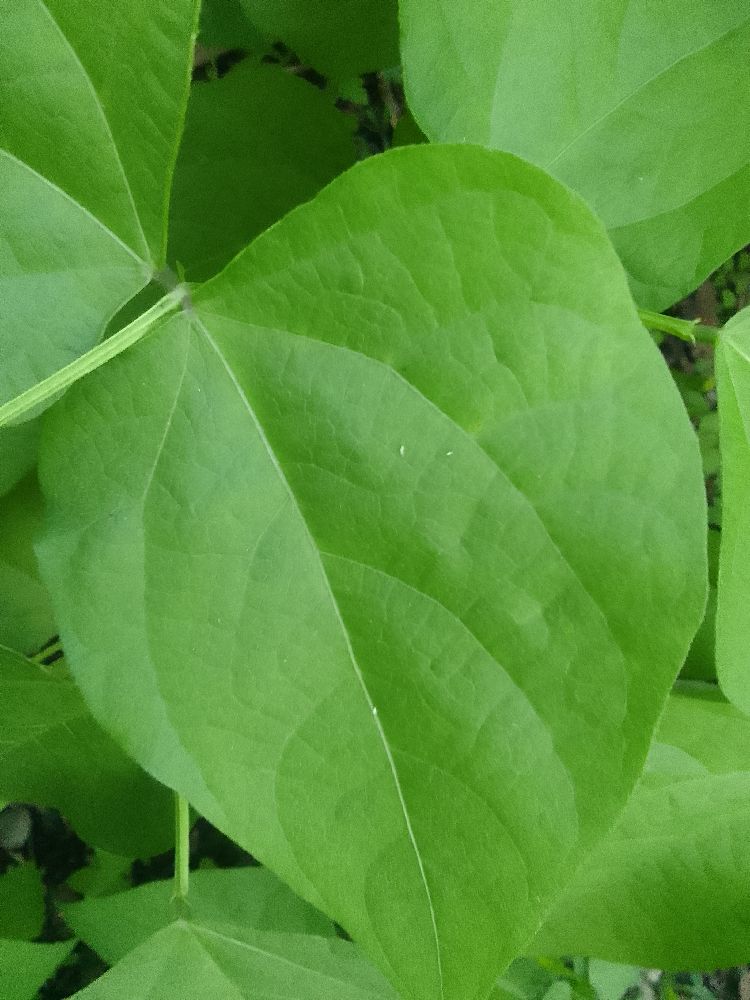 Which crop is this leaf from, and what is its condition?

common bean, healthy
